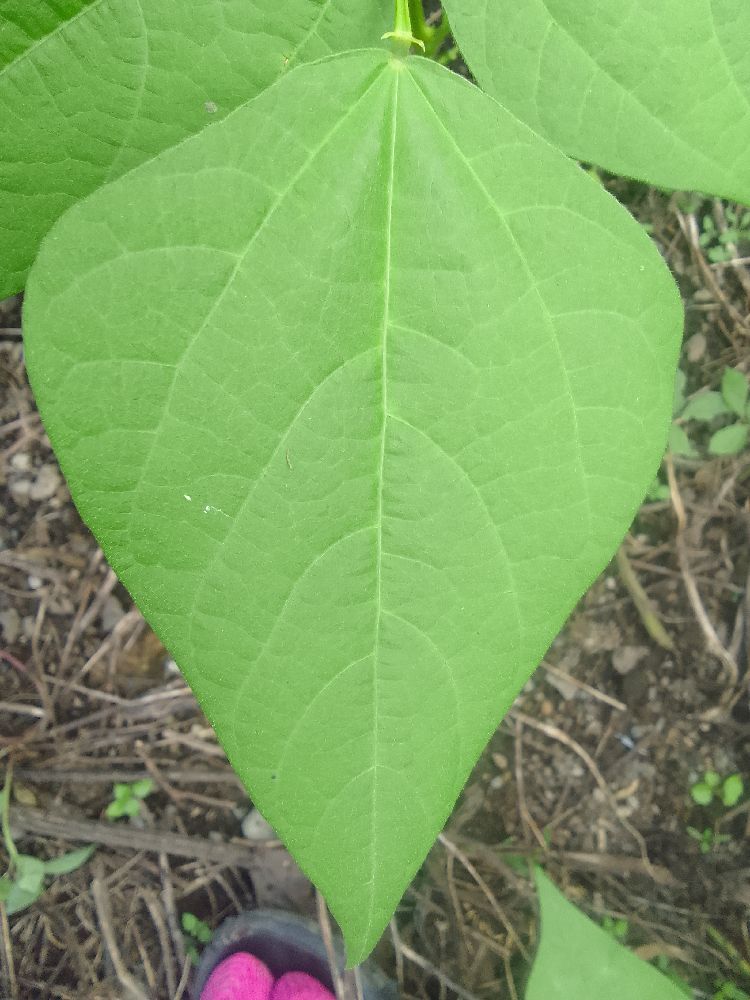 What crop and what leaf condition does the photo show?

common bean, healthy
